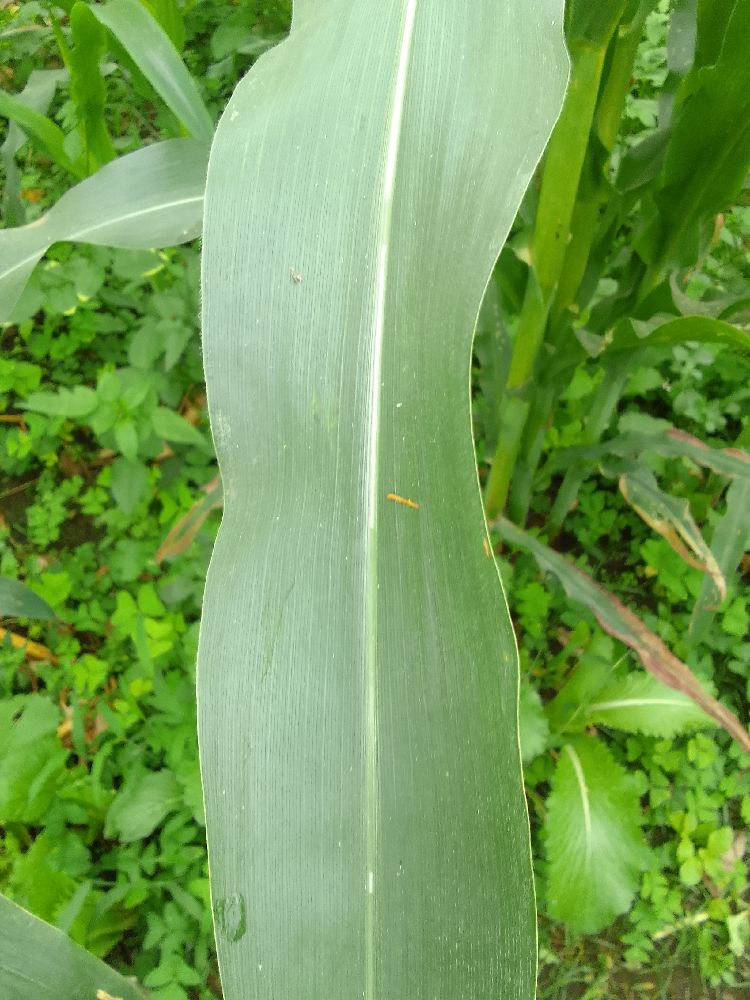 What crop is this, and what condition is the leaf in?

maize, healthy
